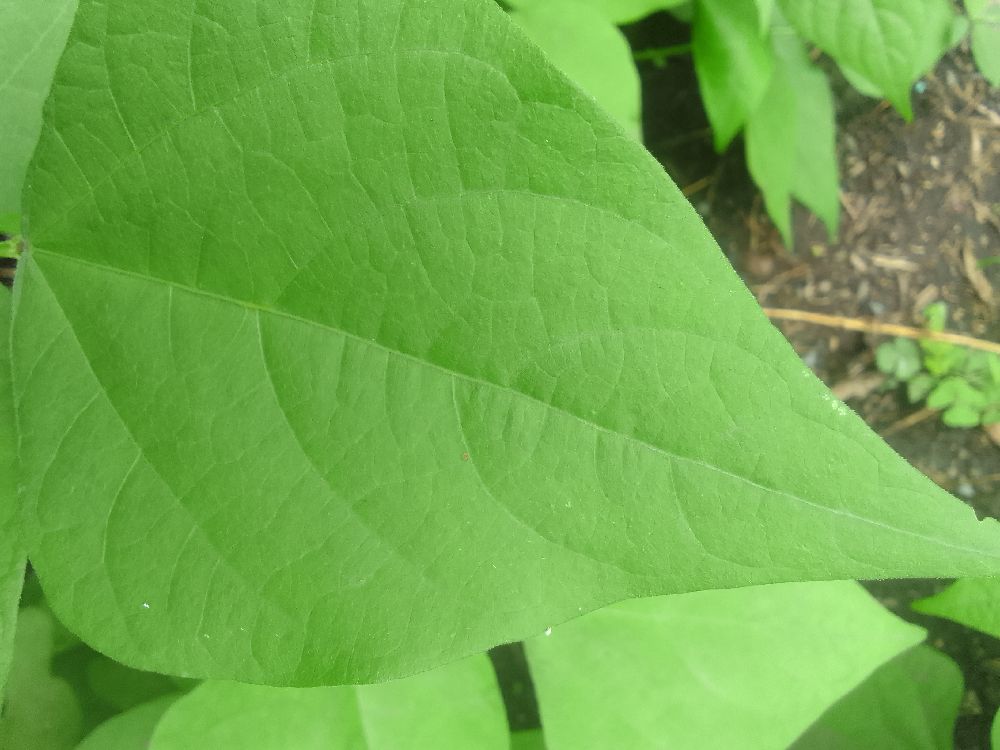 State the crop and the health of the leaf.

common bean, healthy
